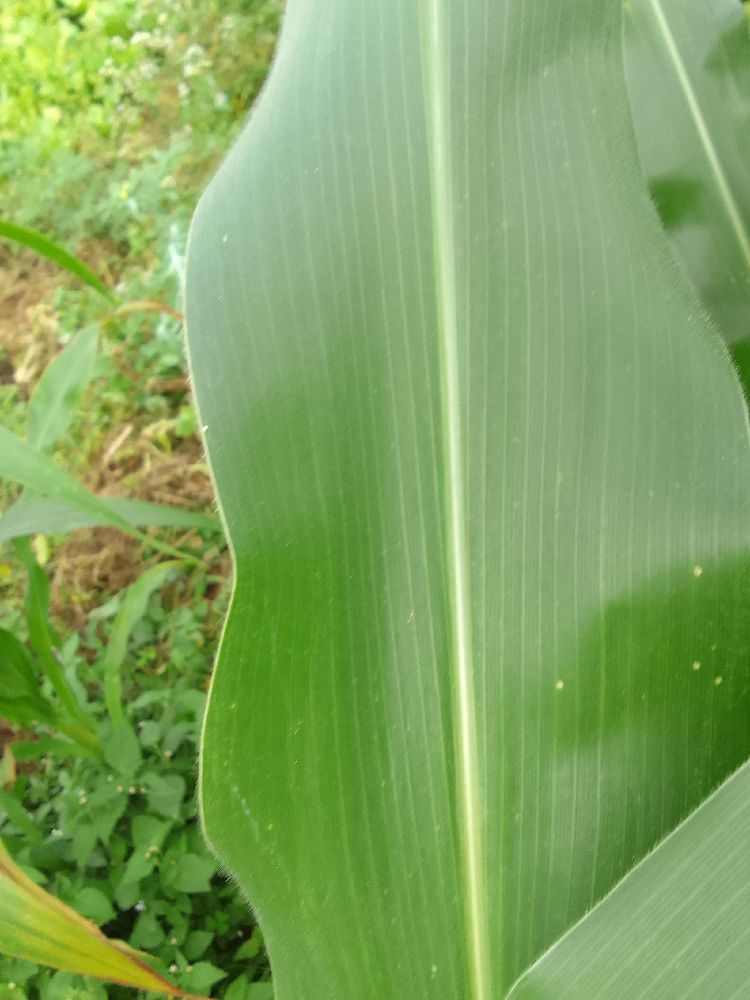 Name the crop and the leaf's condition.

maize, healthy
